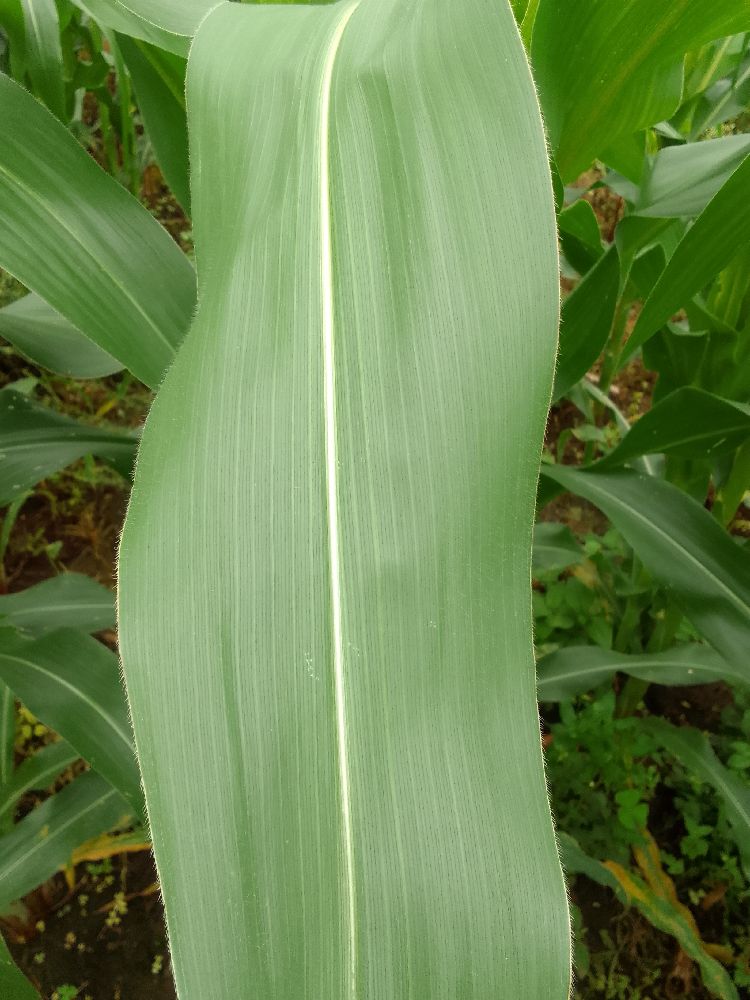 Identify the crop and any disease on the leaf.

maize, healthy
